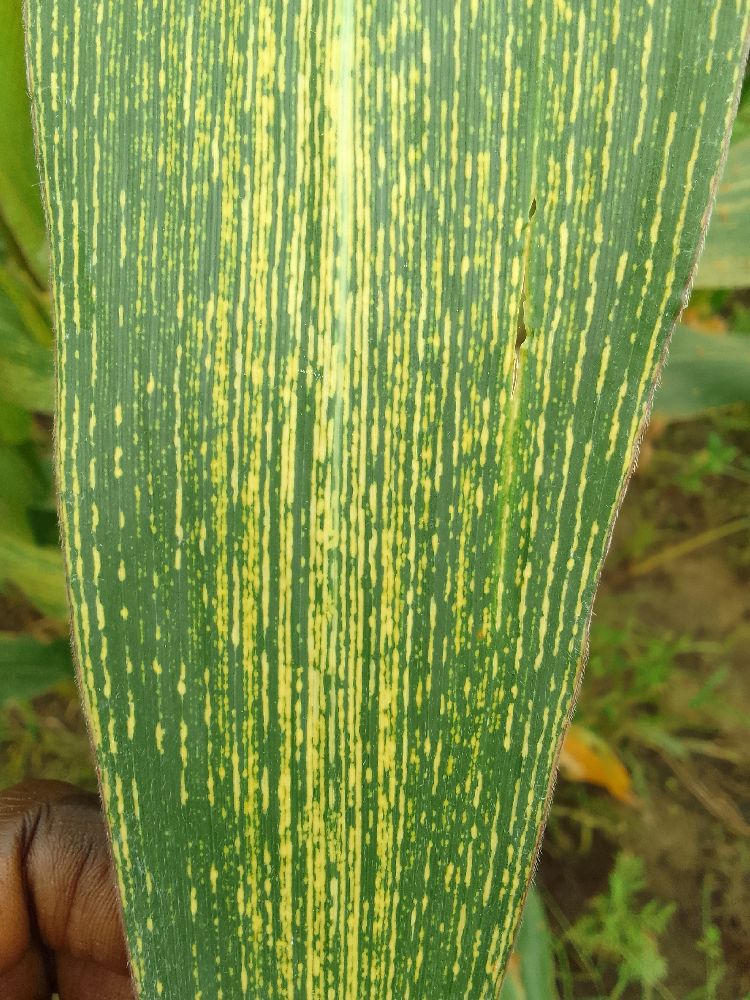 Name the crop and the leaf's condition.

maize, maize streak virus
